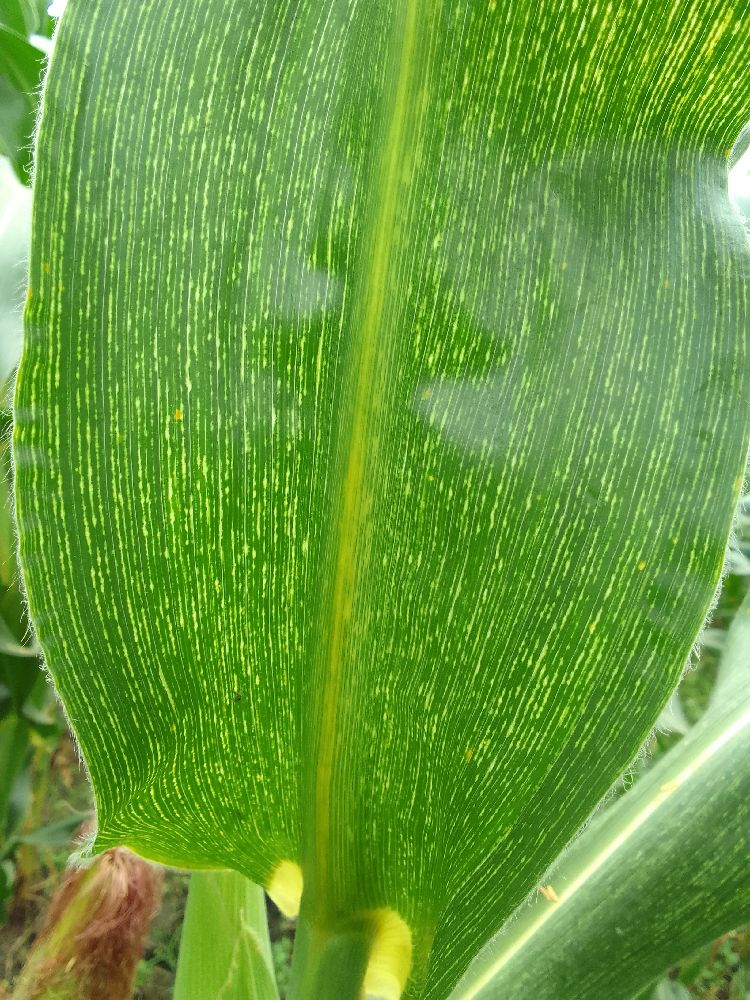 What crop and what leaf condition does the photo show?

maize, maize streak virus
